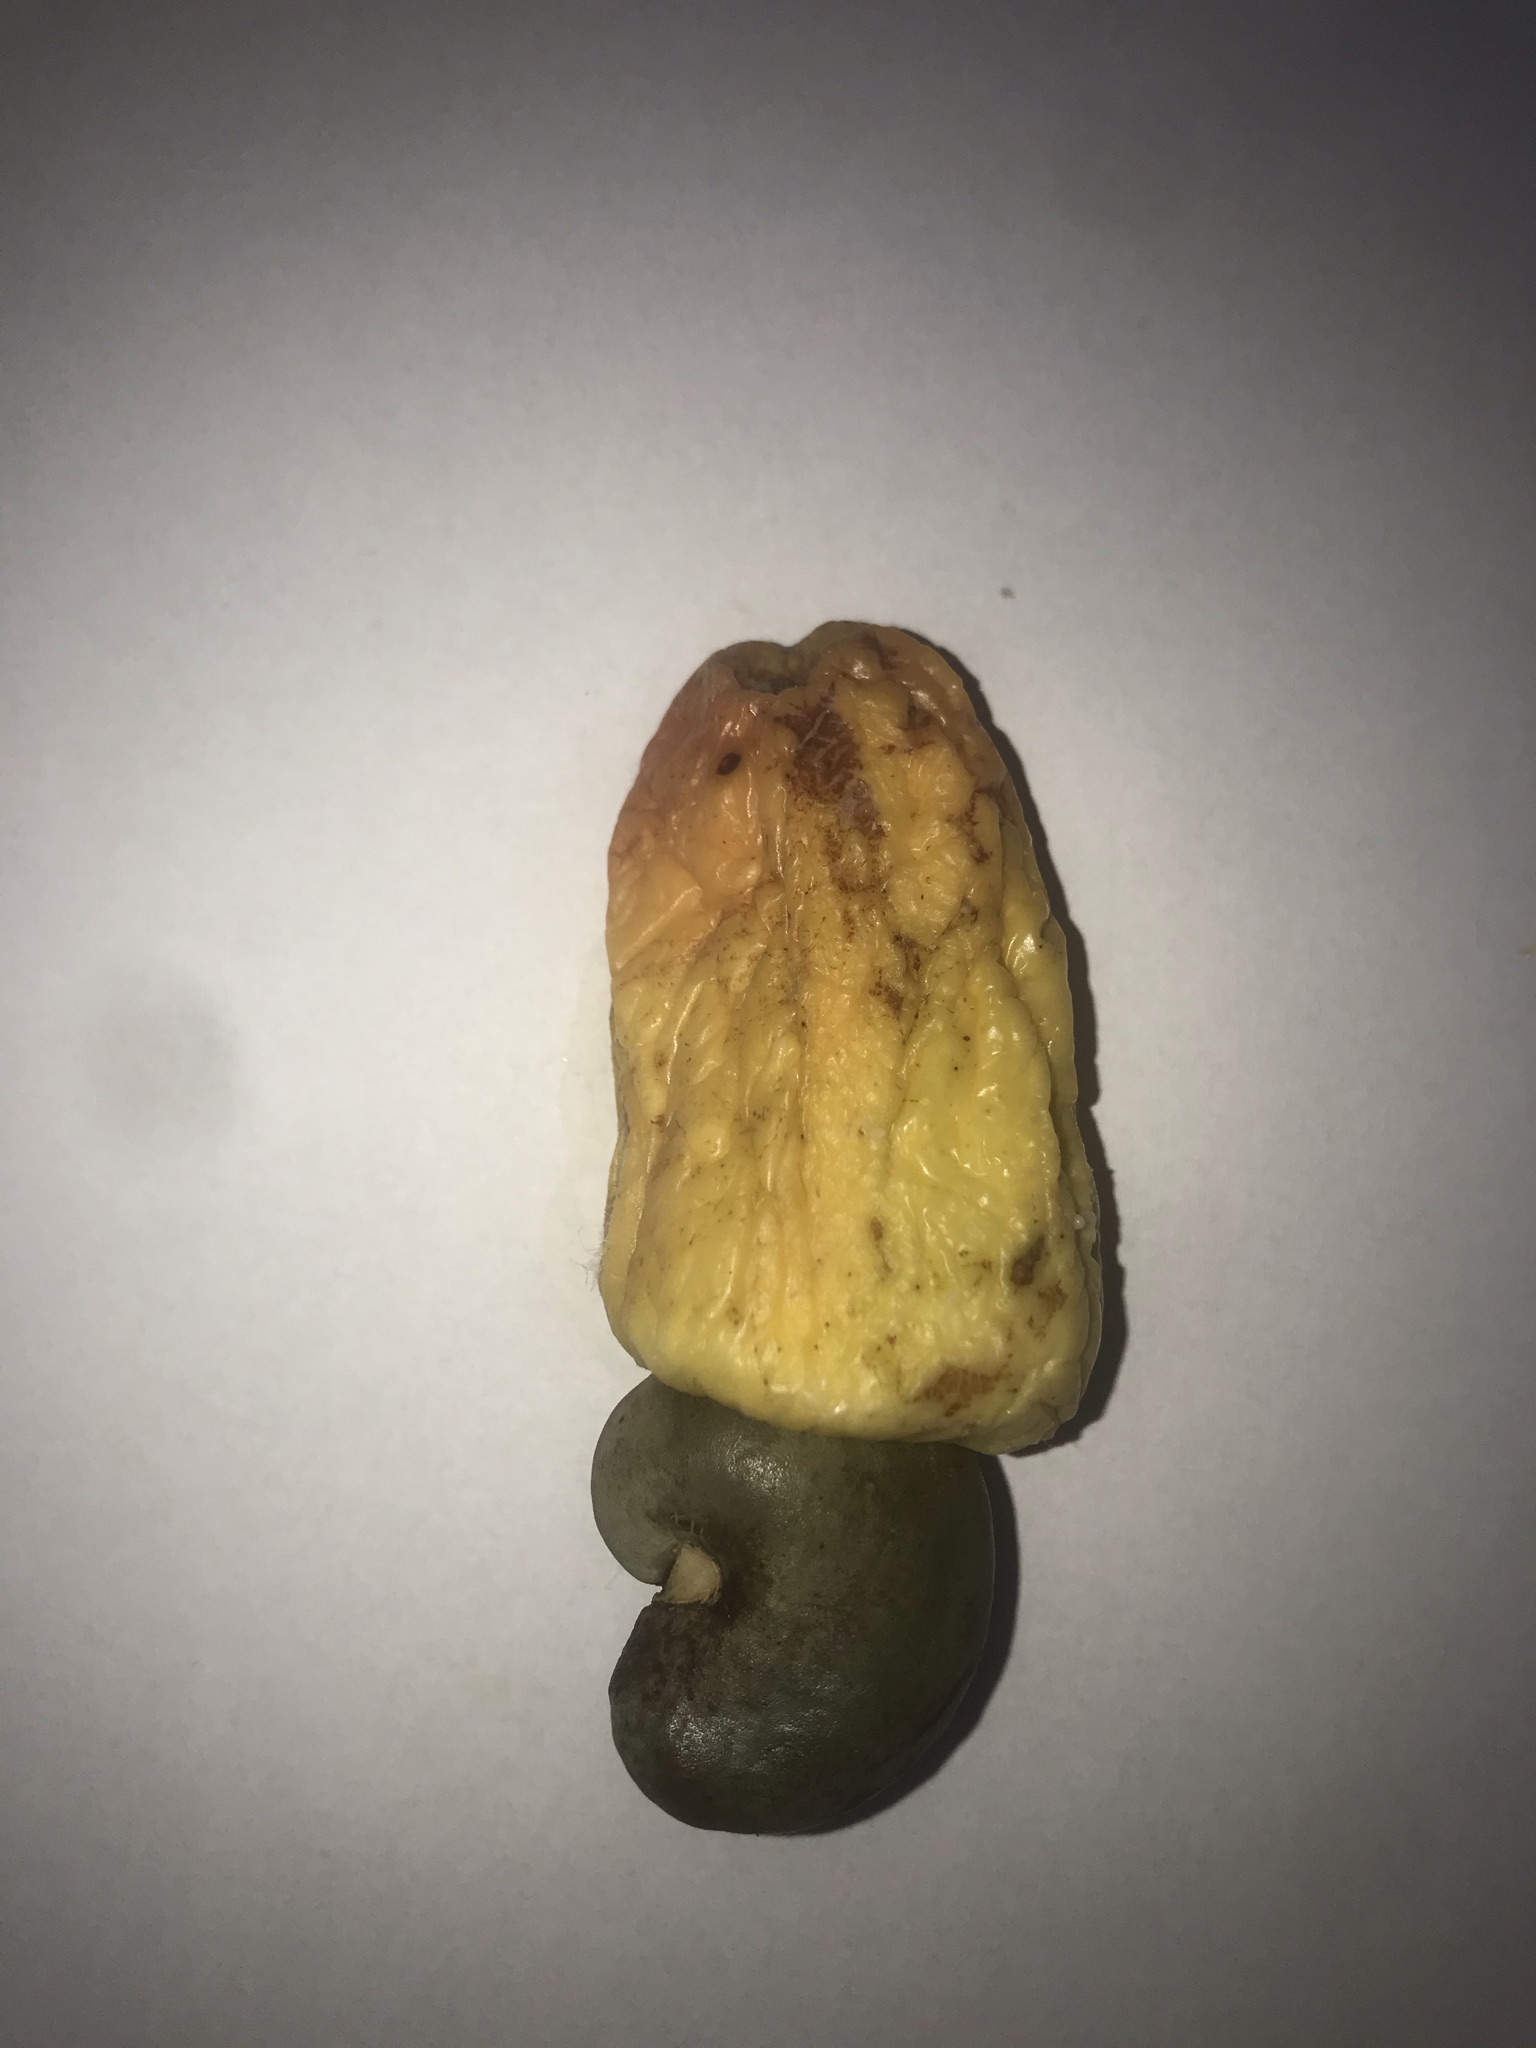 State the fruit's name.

caju amarelo
